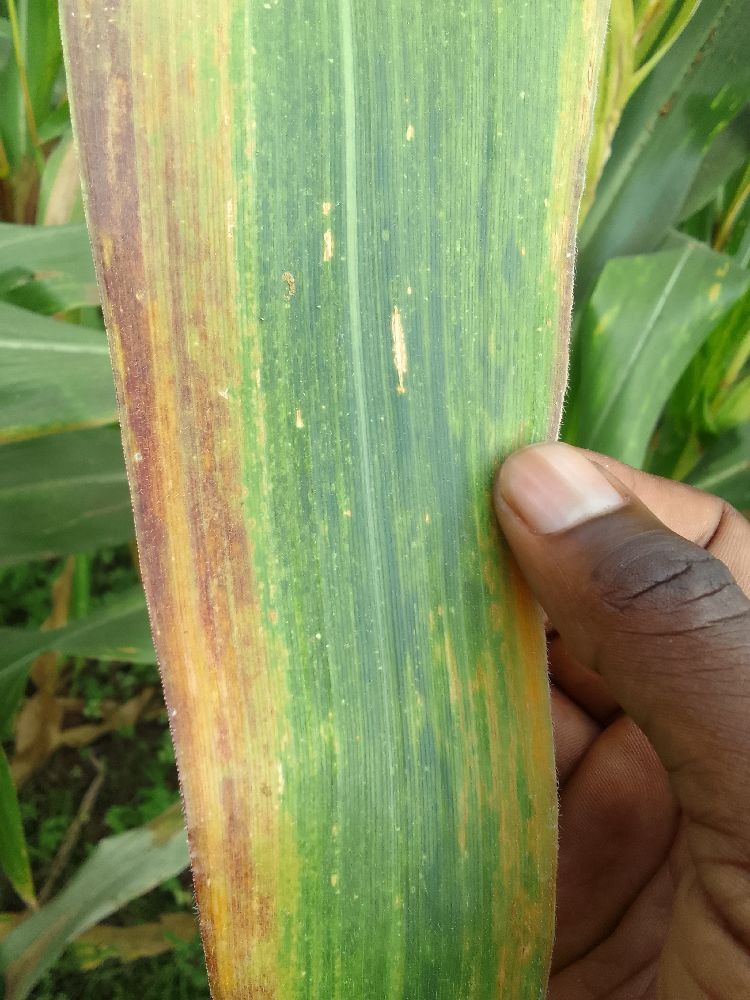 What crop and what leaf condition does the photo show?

maize, maize lethal necrosis
